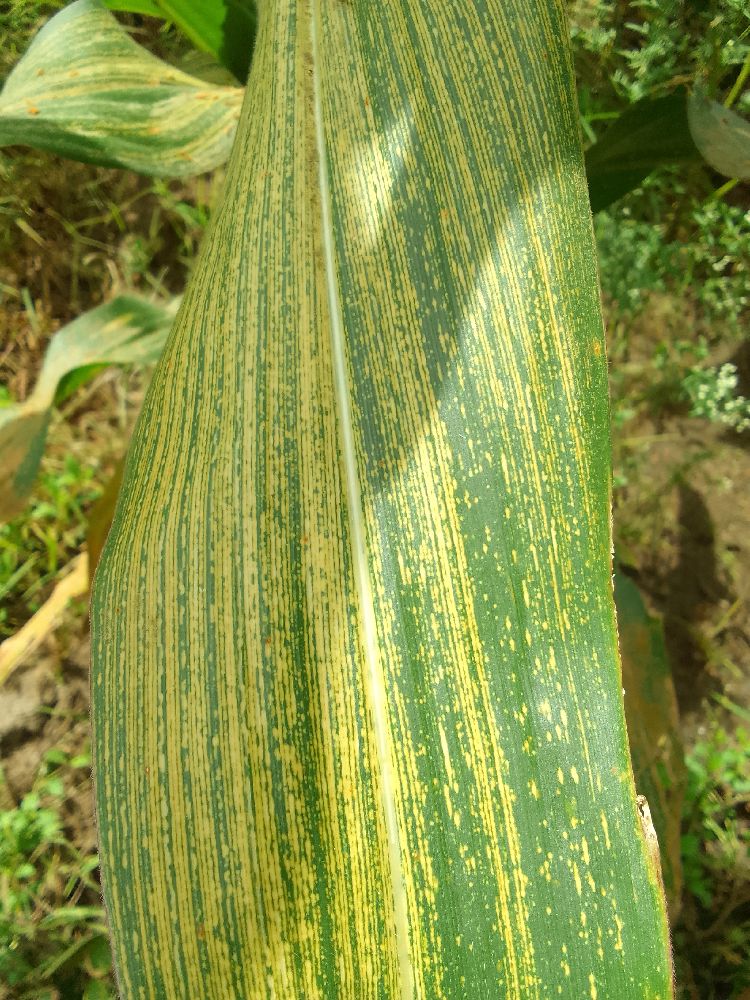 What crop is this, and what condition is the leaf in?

maize, maize streak virus
